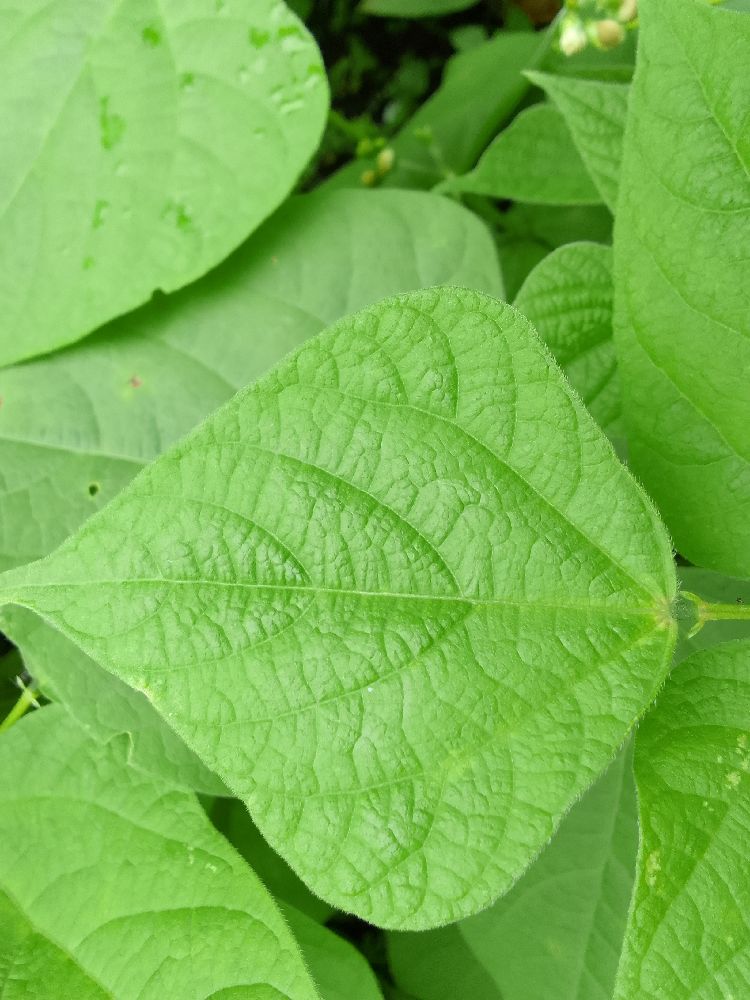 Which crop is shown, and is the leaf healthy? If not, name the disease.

common bean, healthy
